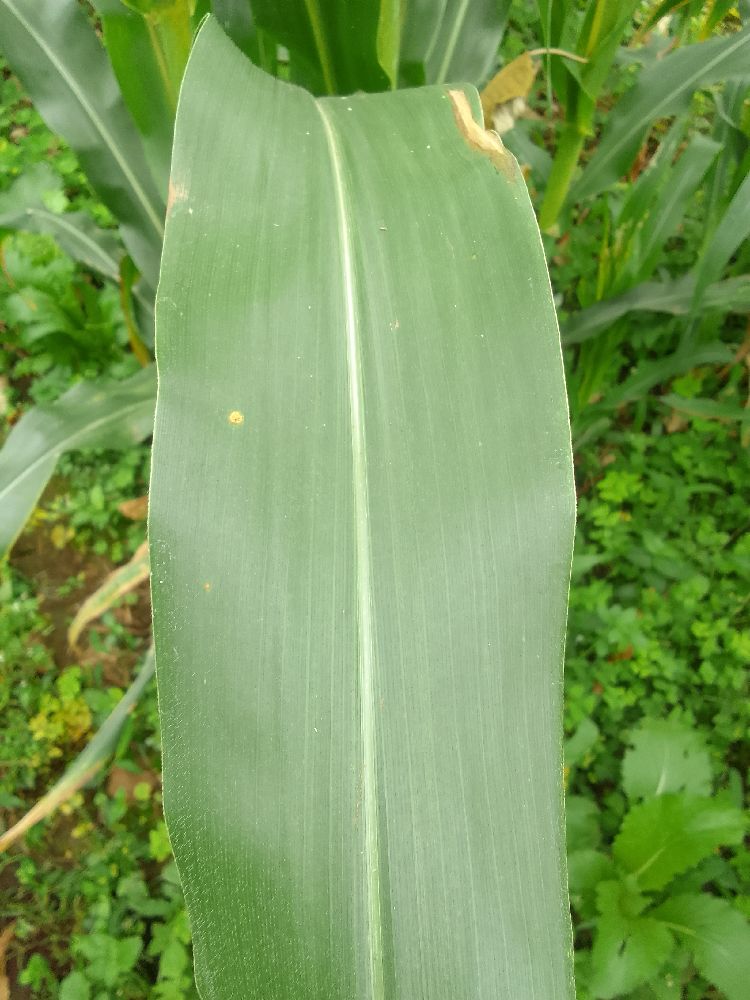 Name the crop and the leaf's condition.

maize, healthy
